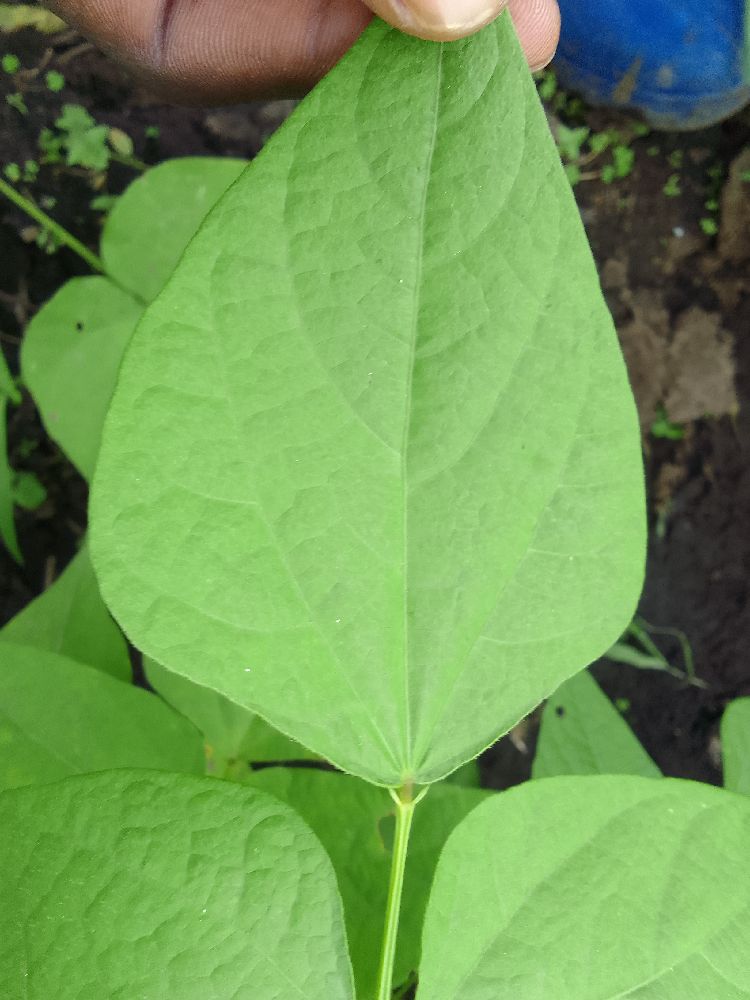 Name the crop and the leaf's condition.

common bean, healthy
